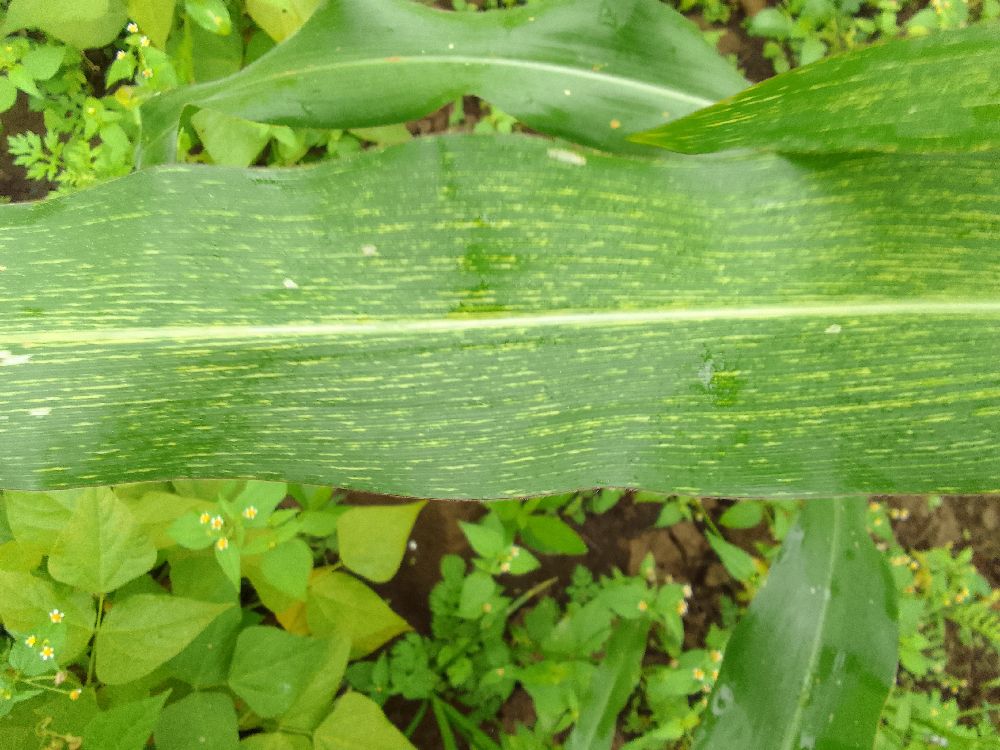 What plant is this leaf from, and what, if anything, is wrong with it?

maize, maize streak virus
